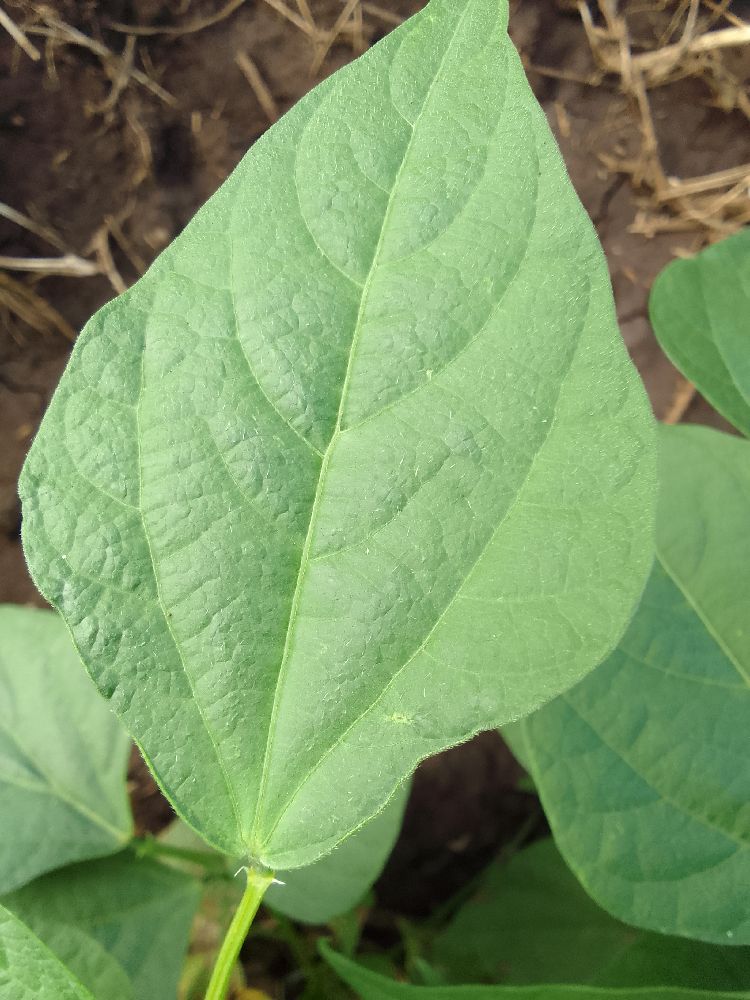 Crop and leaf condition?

common bean, healthy
